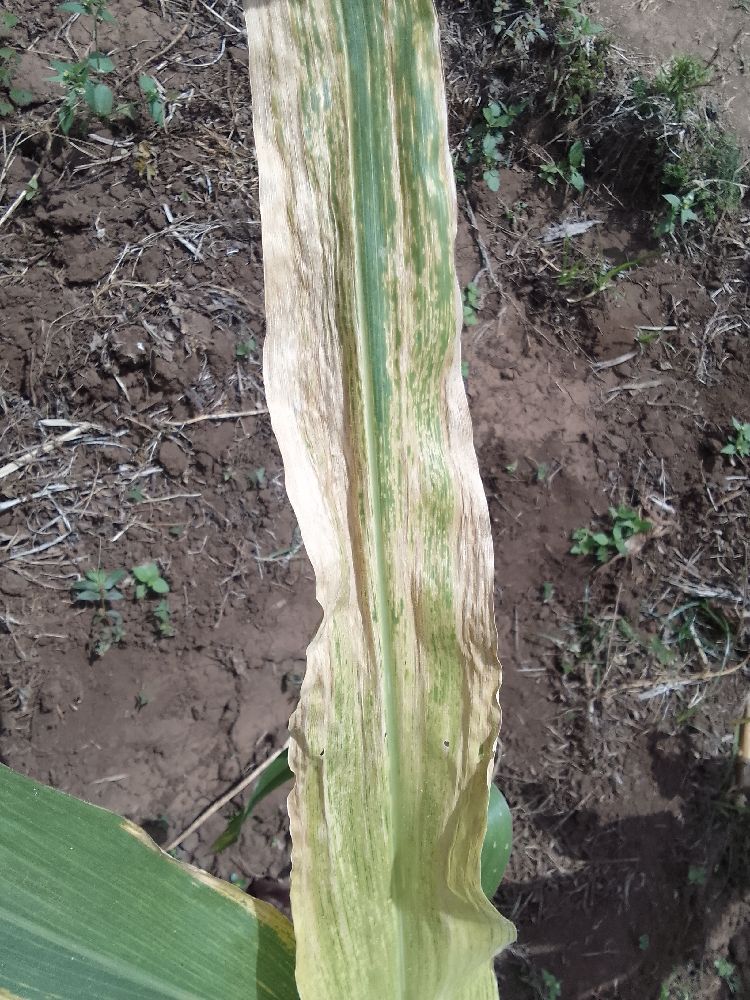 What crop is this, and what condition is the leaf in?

maize, maize lethal necrosis
